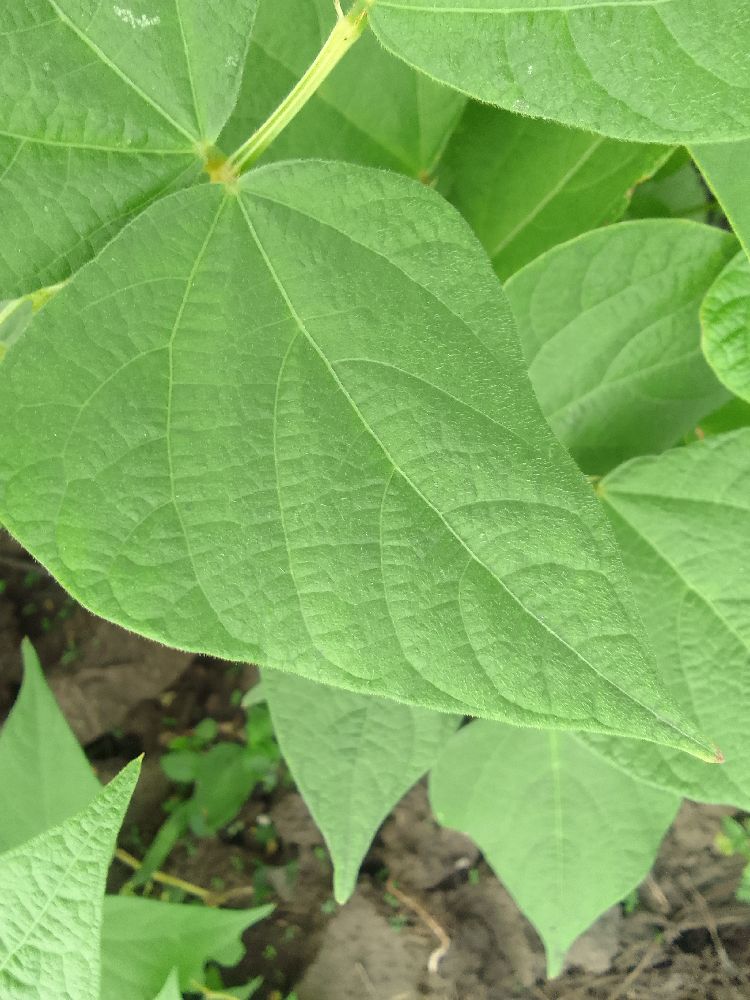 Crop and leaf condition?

common bean, healthy
